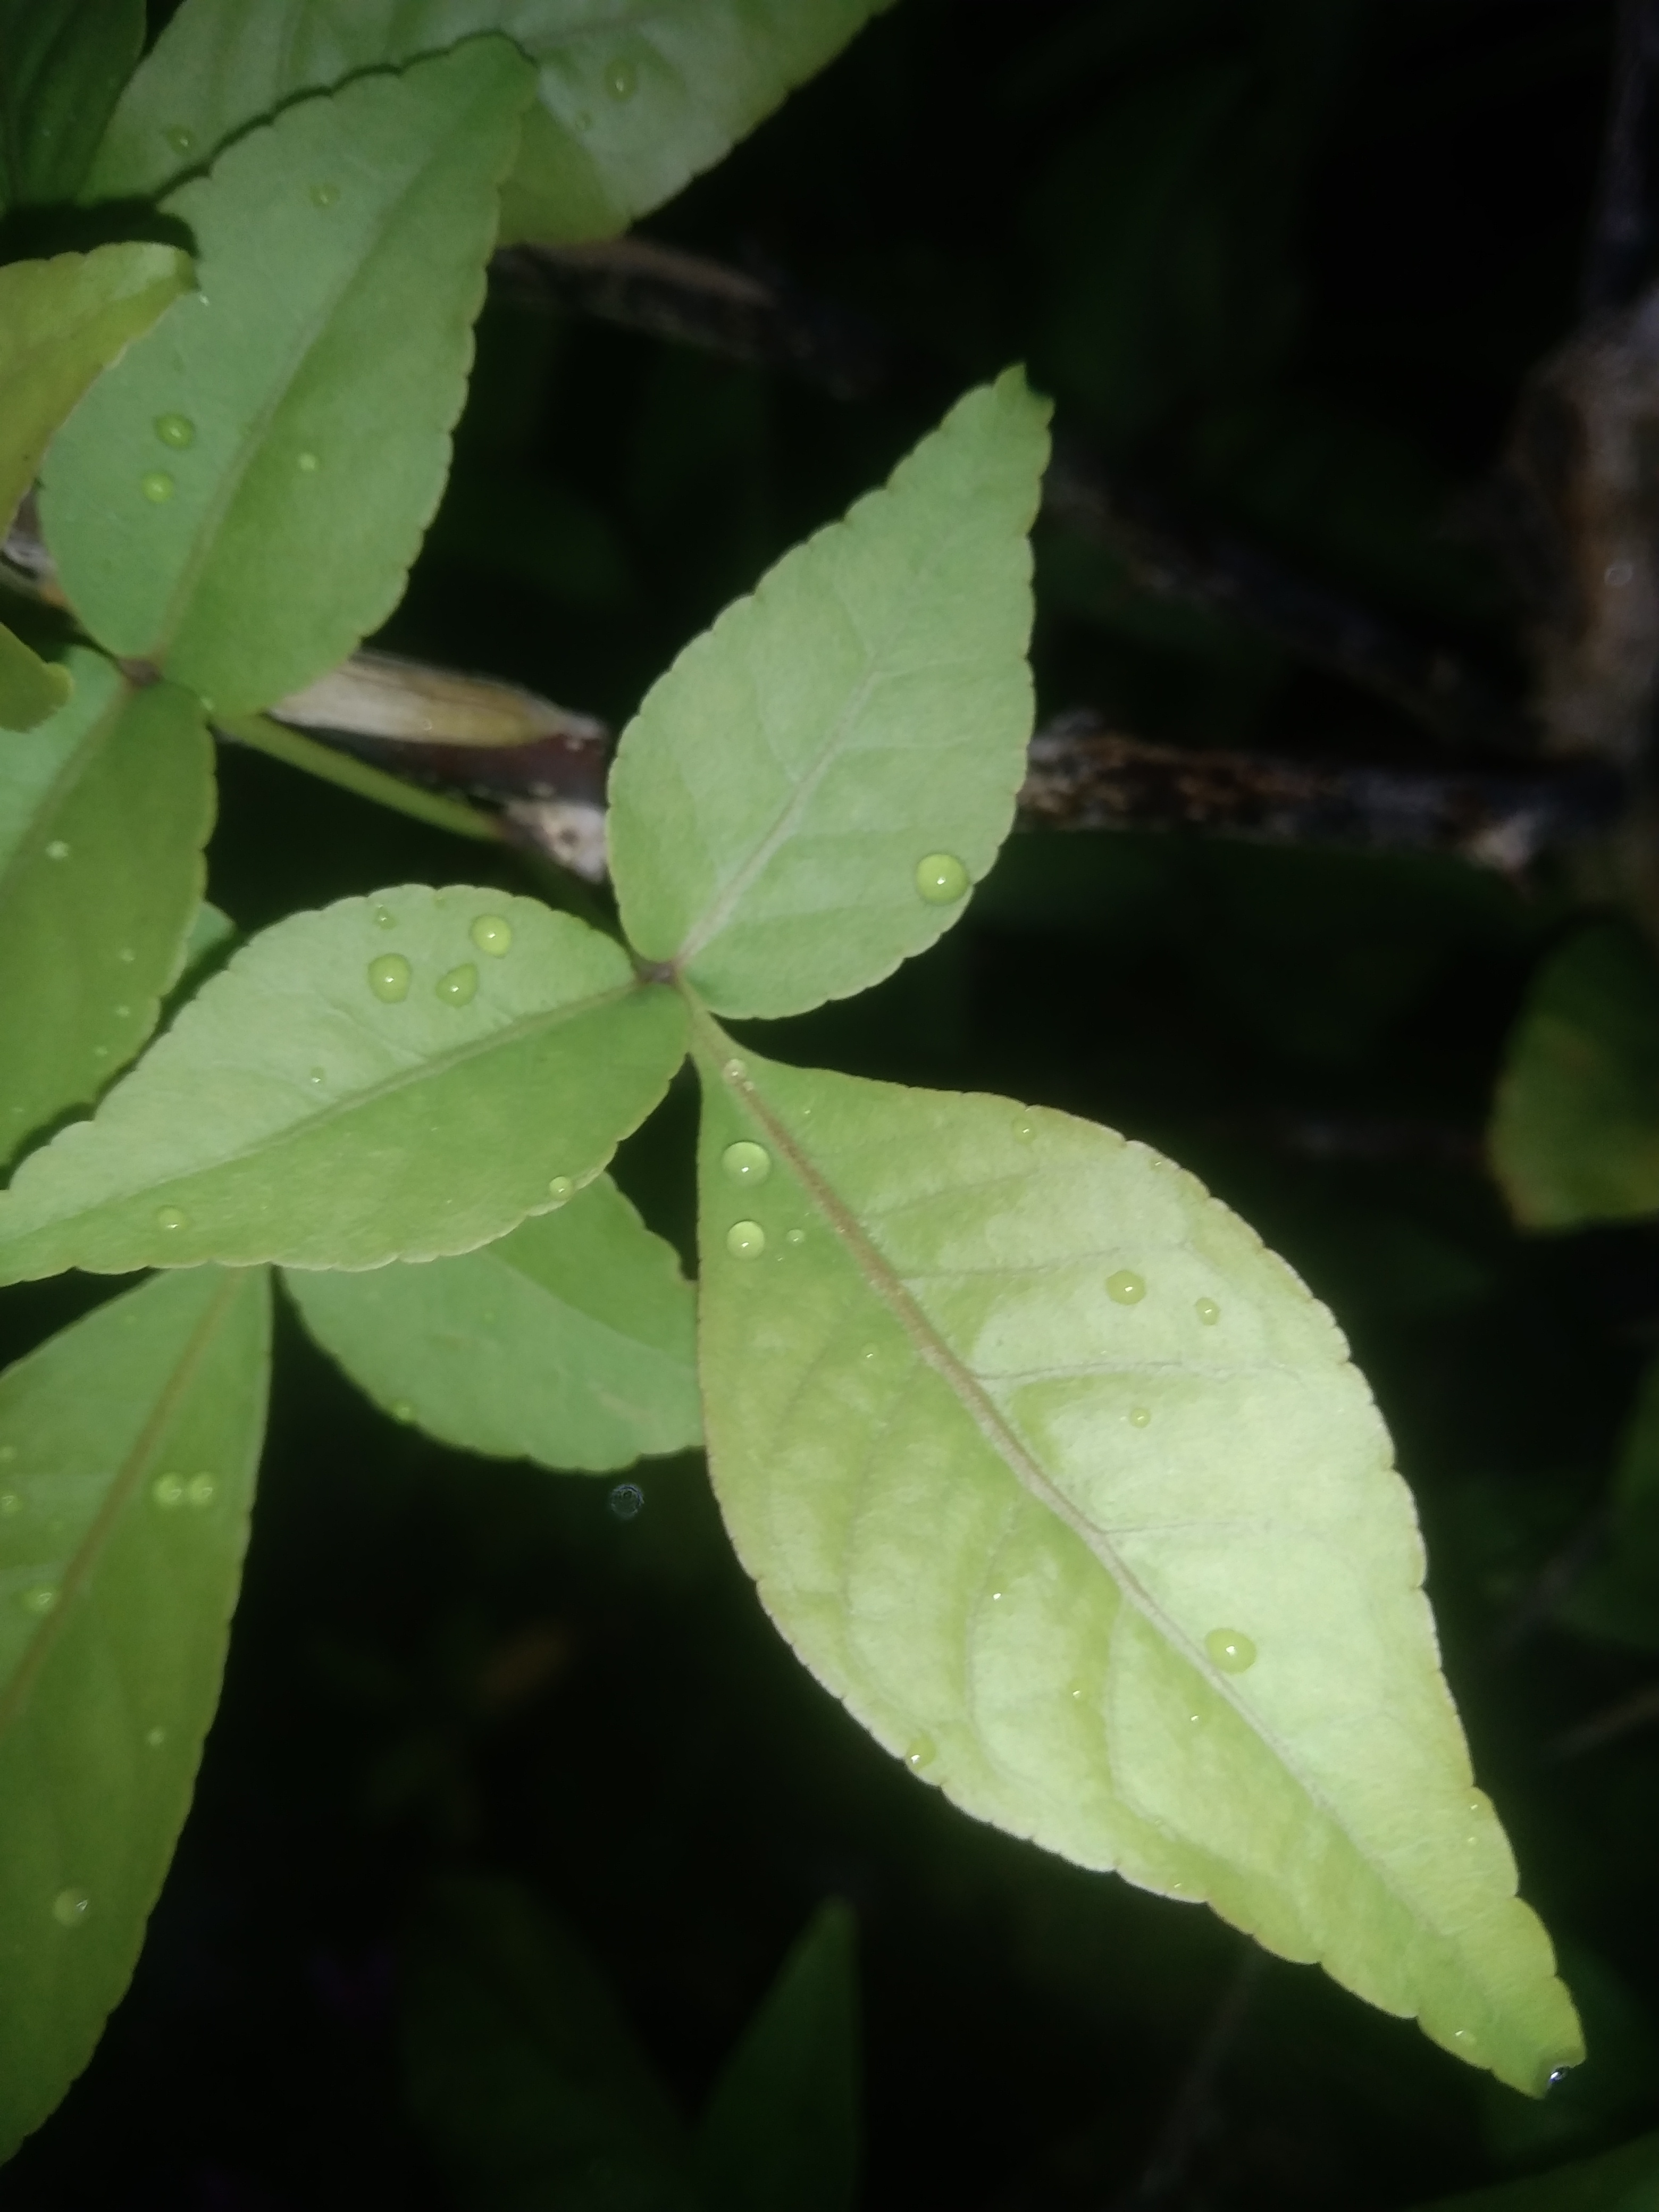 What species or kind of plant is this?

wood apple
